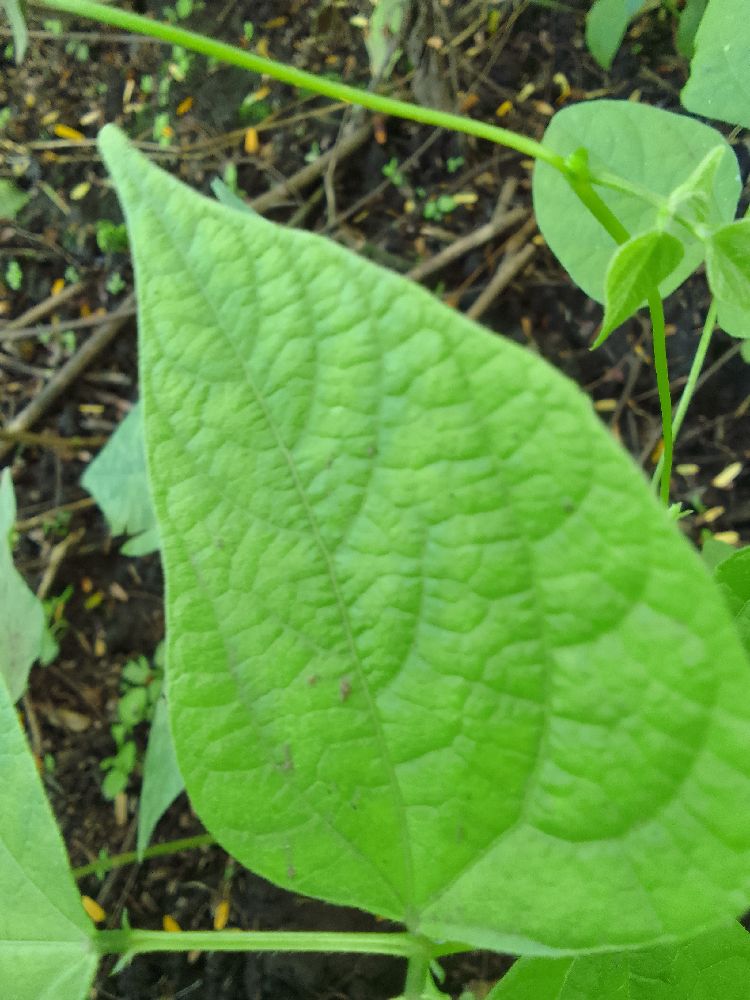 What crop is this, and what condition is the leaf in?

common bean, healthy
